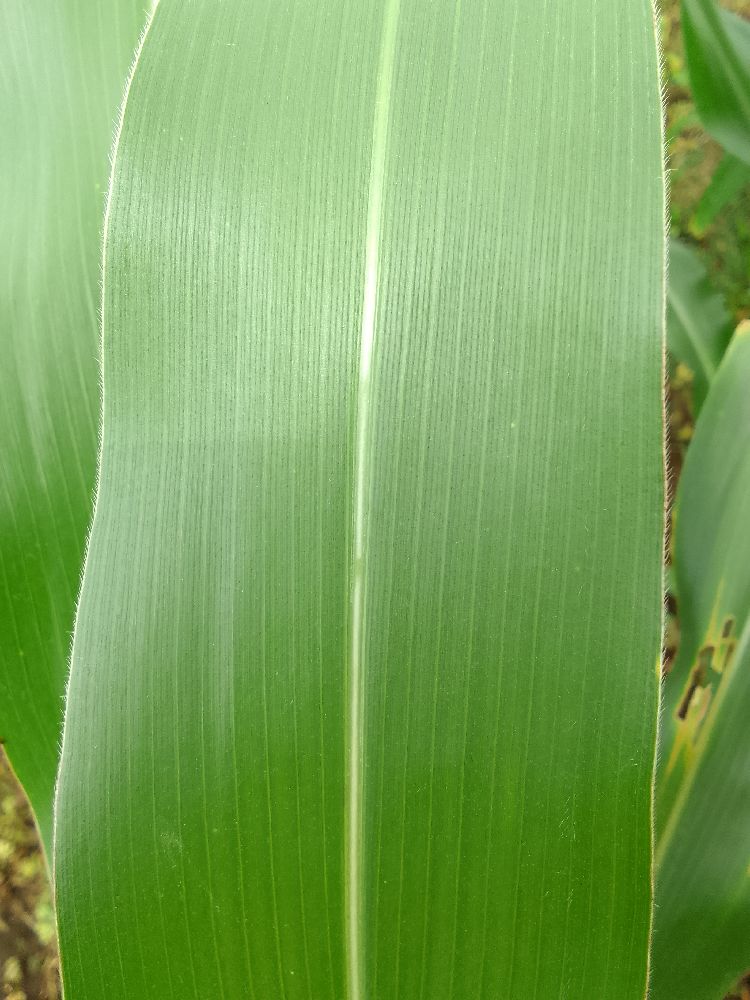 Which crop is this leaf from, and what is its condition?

maize, healthy
